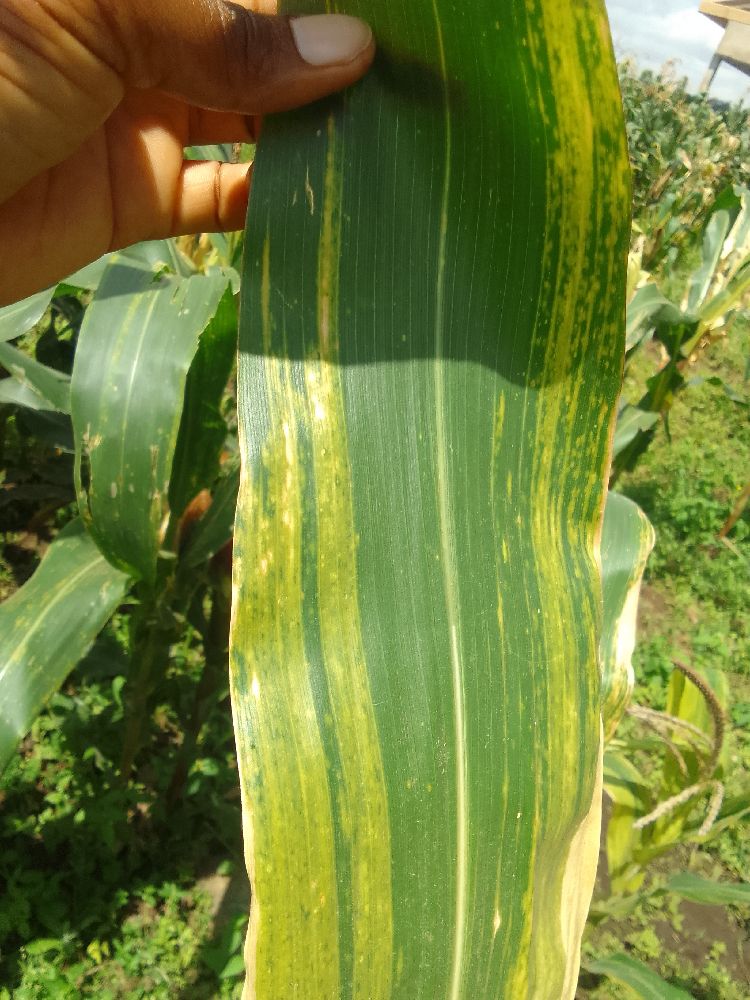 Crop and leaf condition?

maize, maize lethal necrosis
